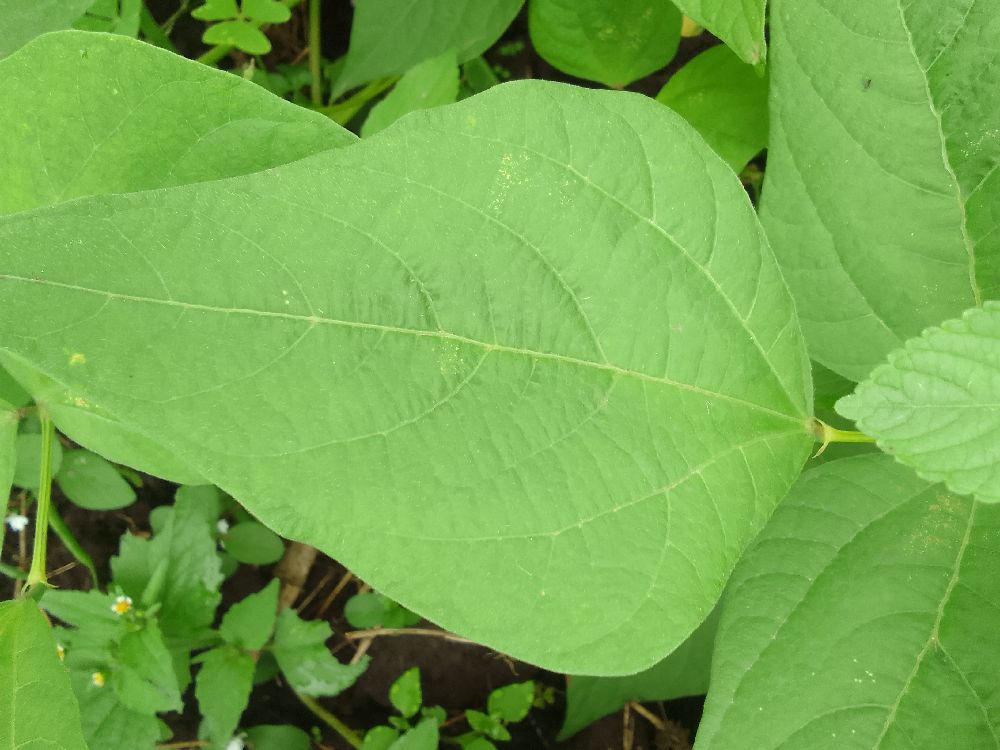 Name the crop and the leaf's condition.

common bean, healthy
